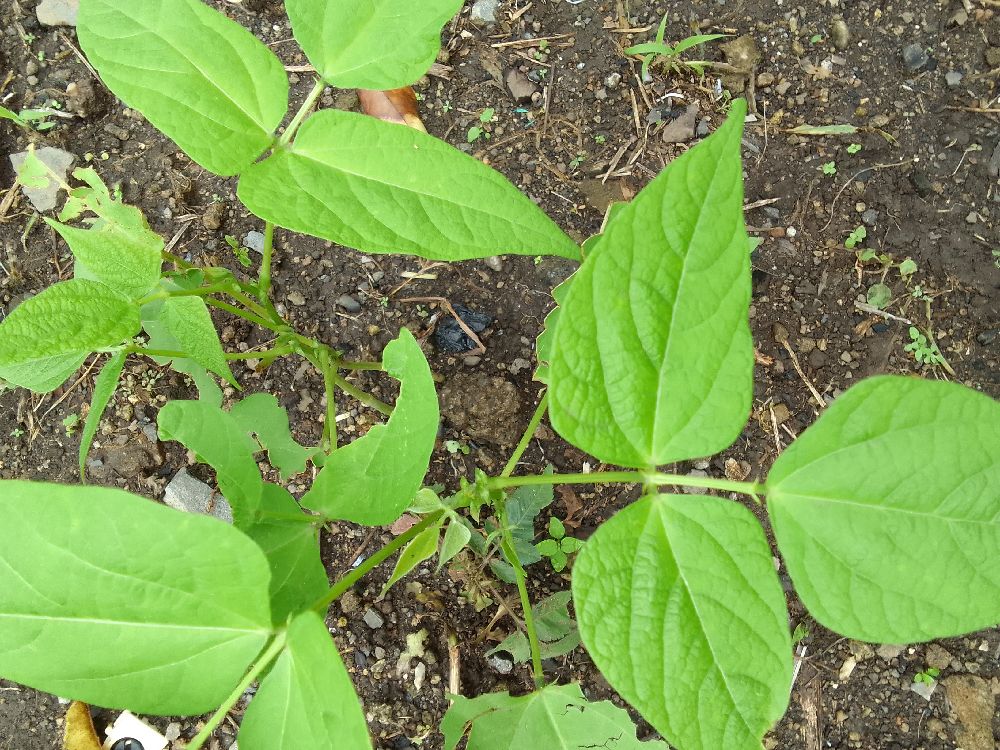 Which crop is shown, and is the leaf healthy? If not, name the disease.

common bean, healthy
